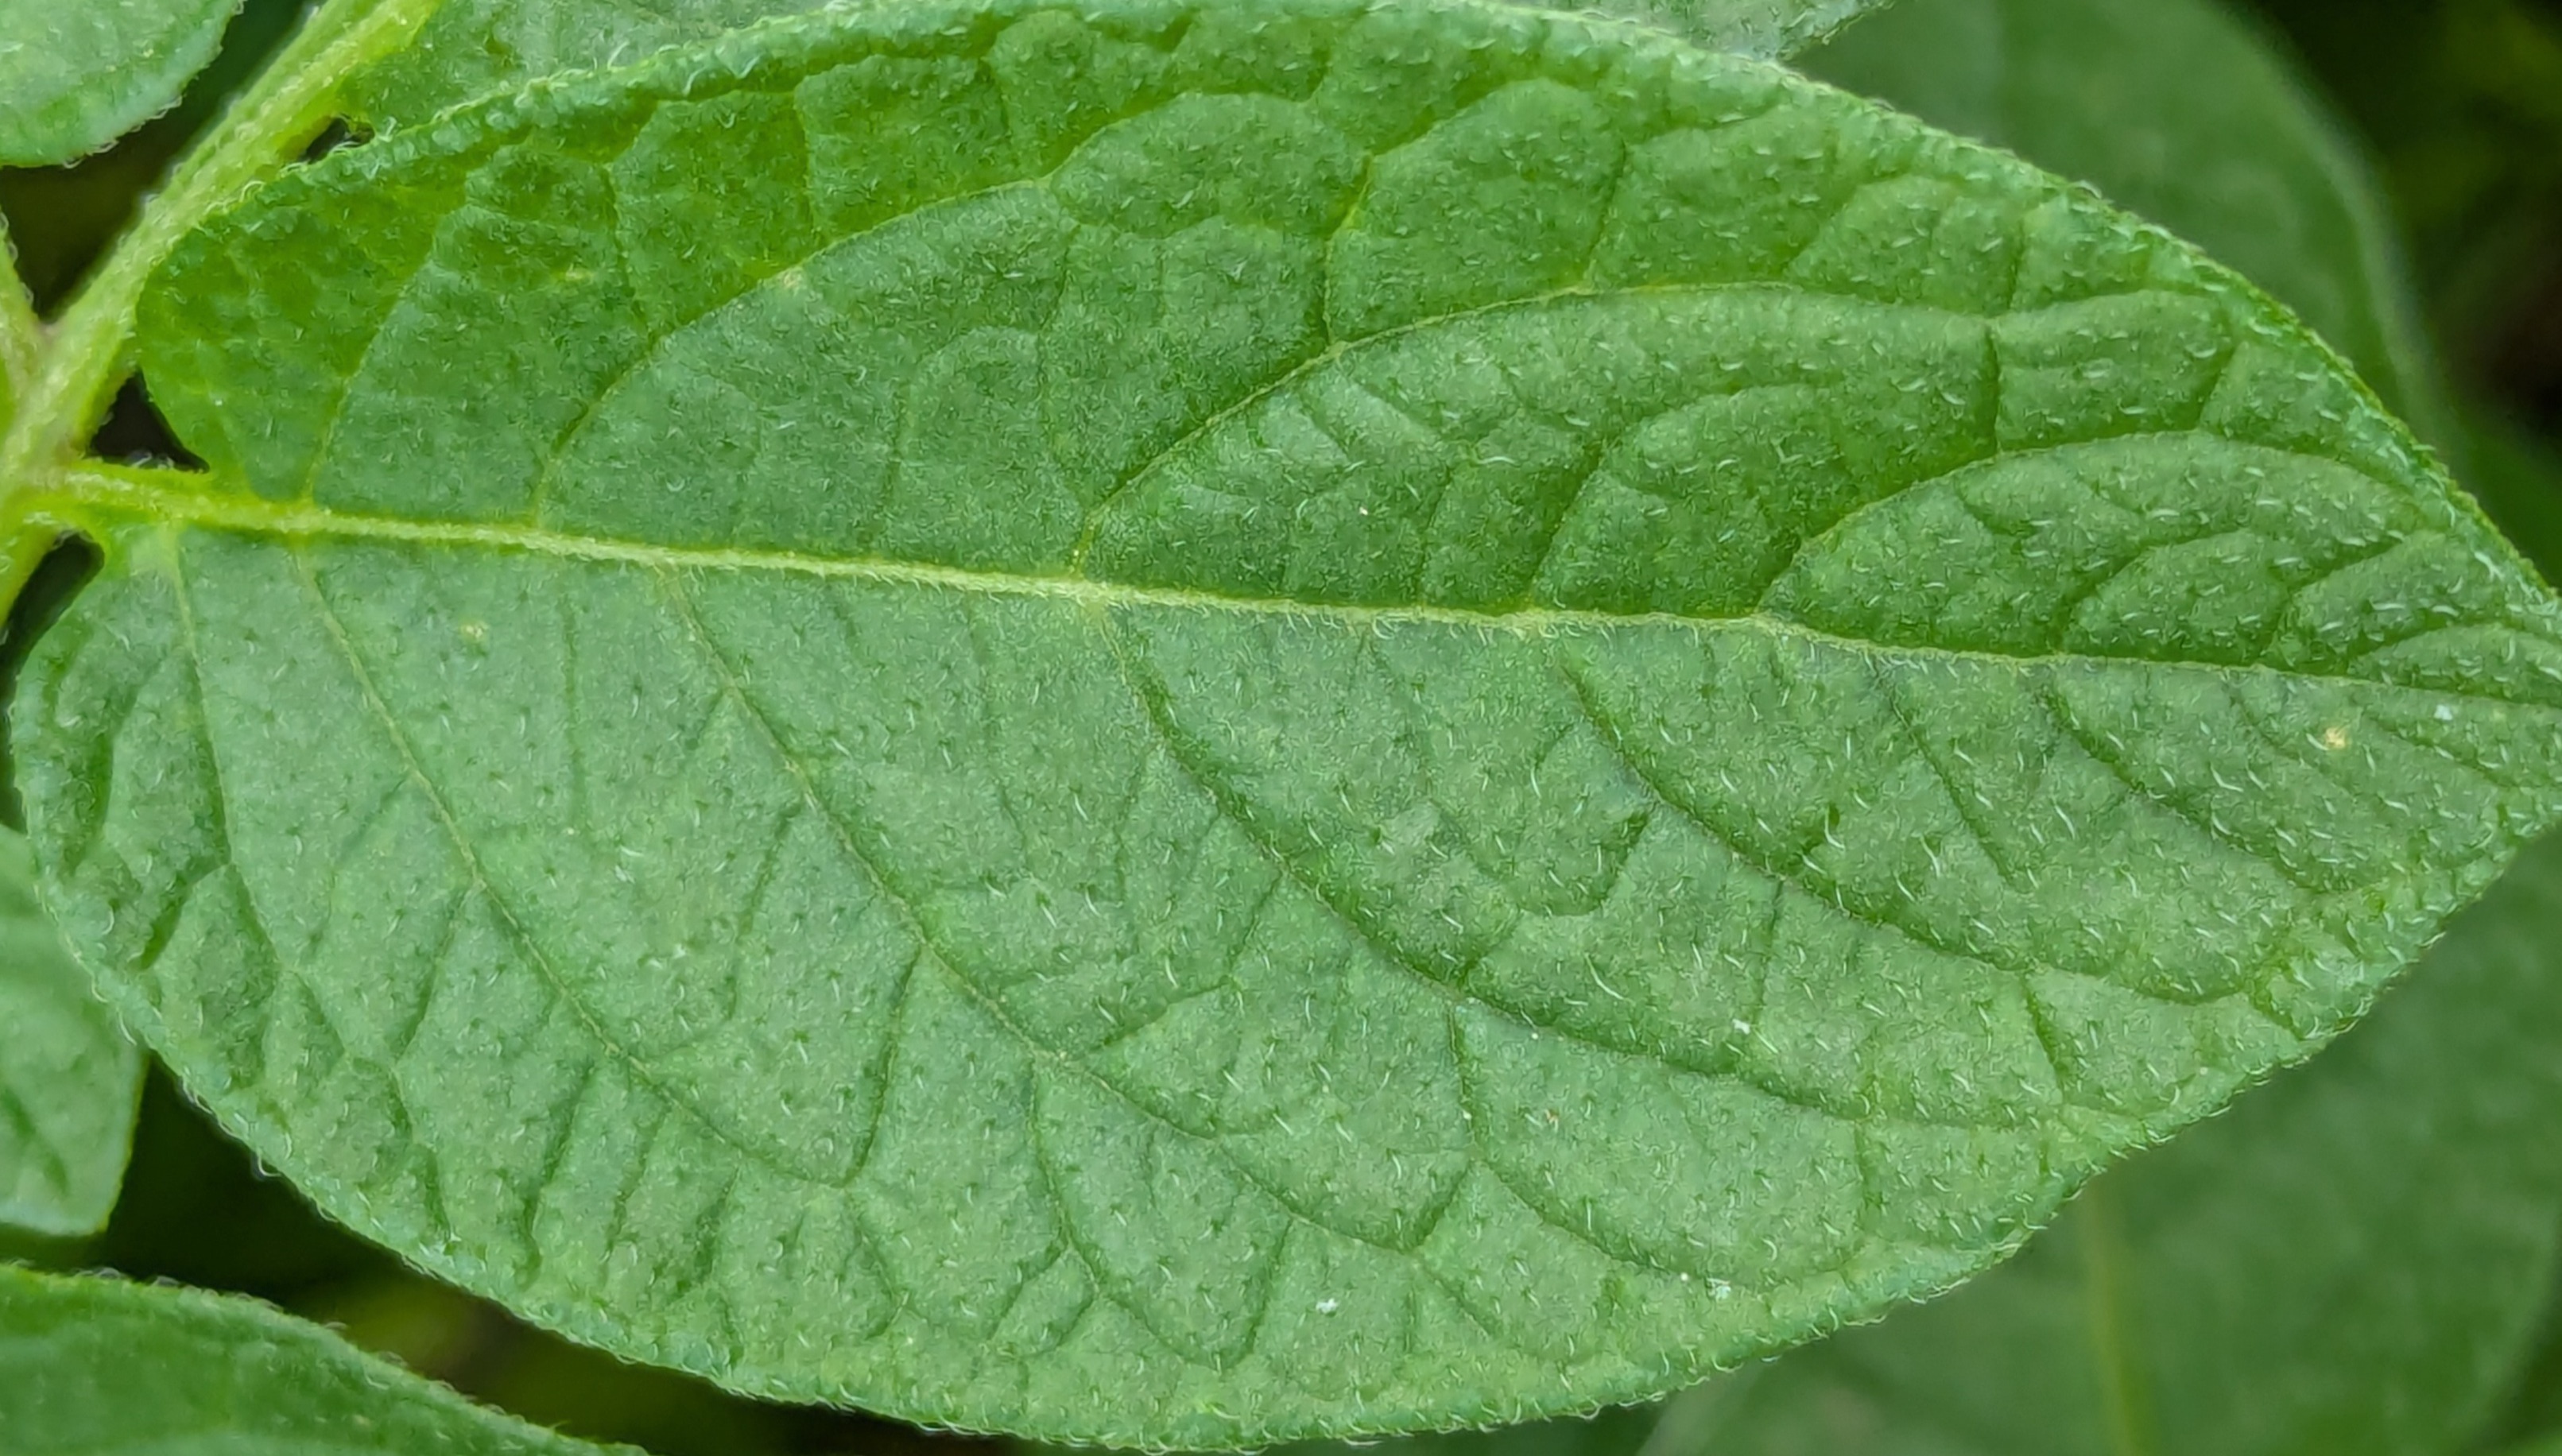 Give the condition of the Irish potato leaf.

healthy
